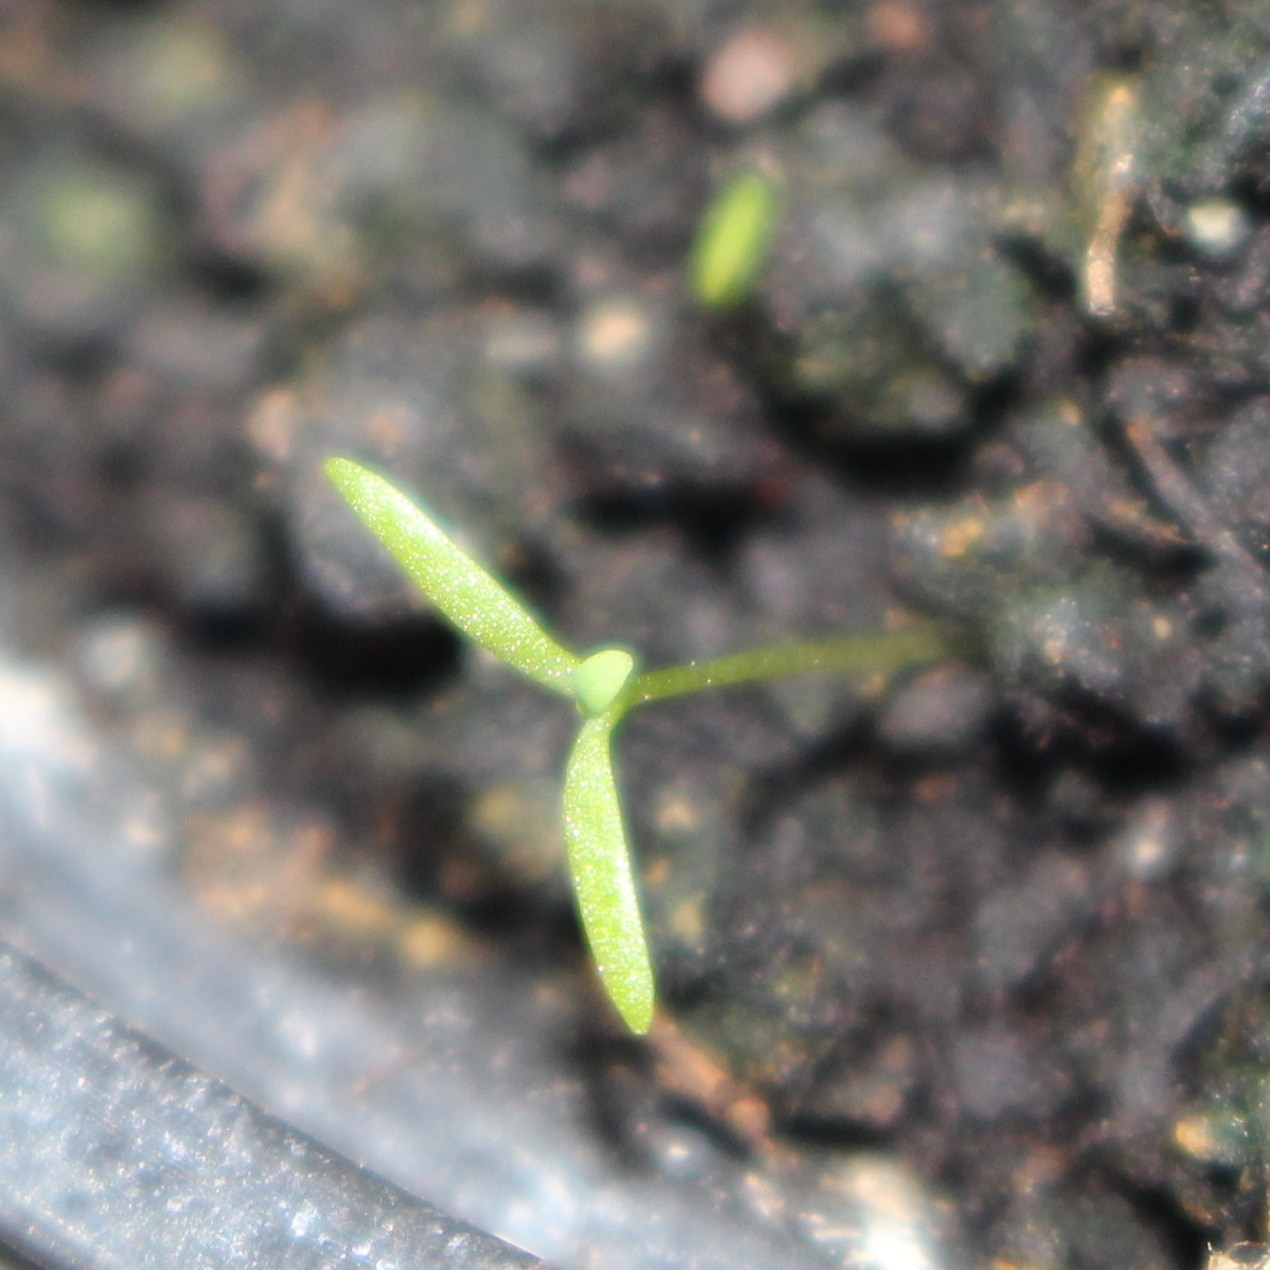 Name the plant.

Papaver rhoeas
